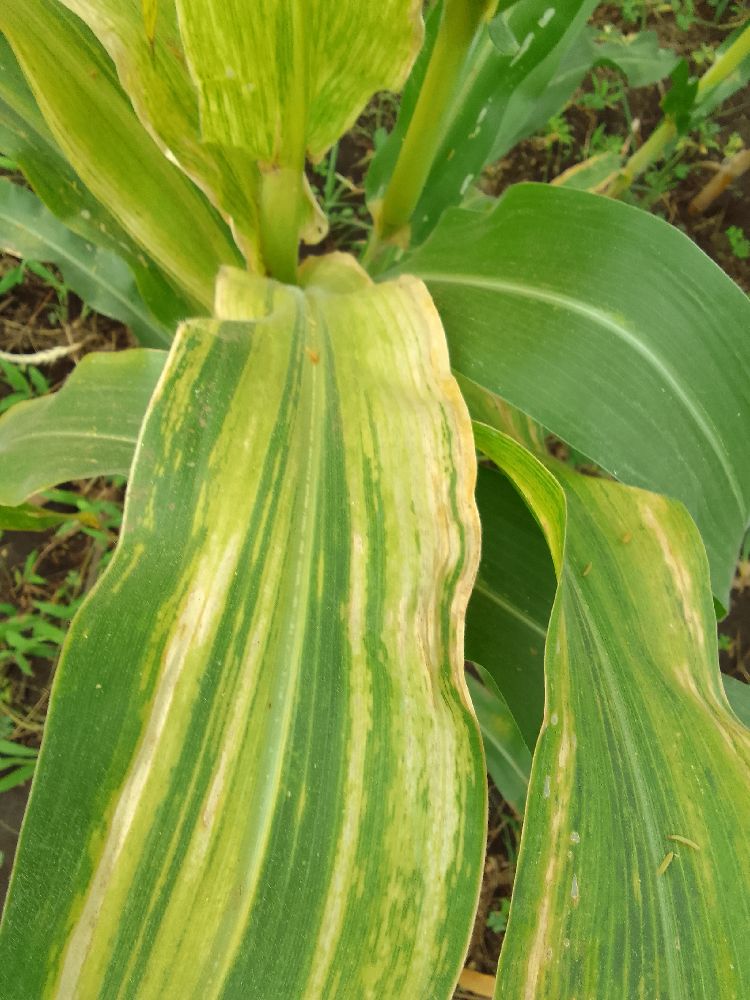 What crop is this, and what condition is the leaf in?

maize, maize lethal necrosis
